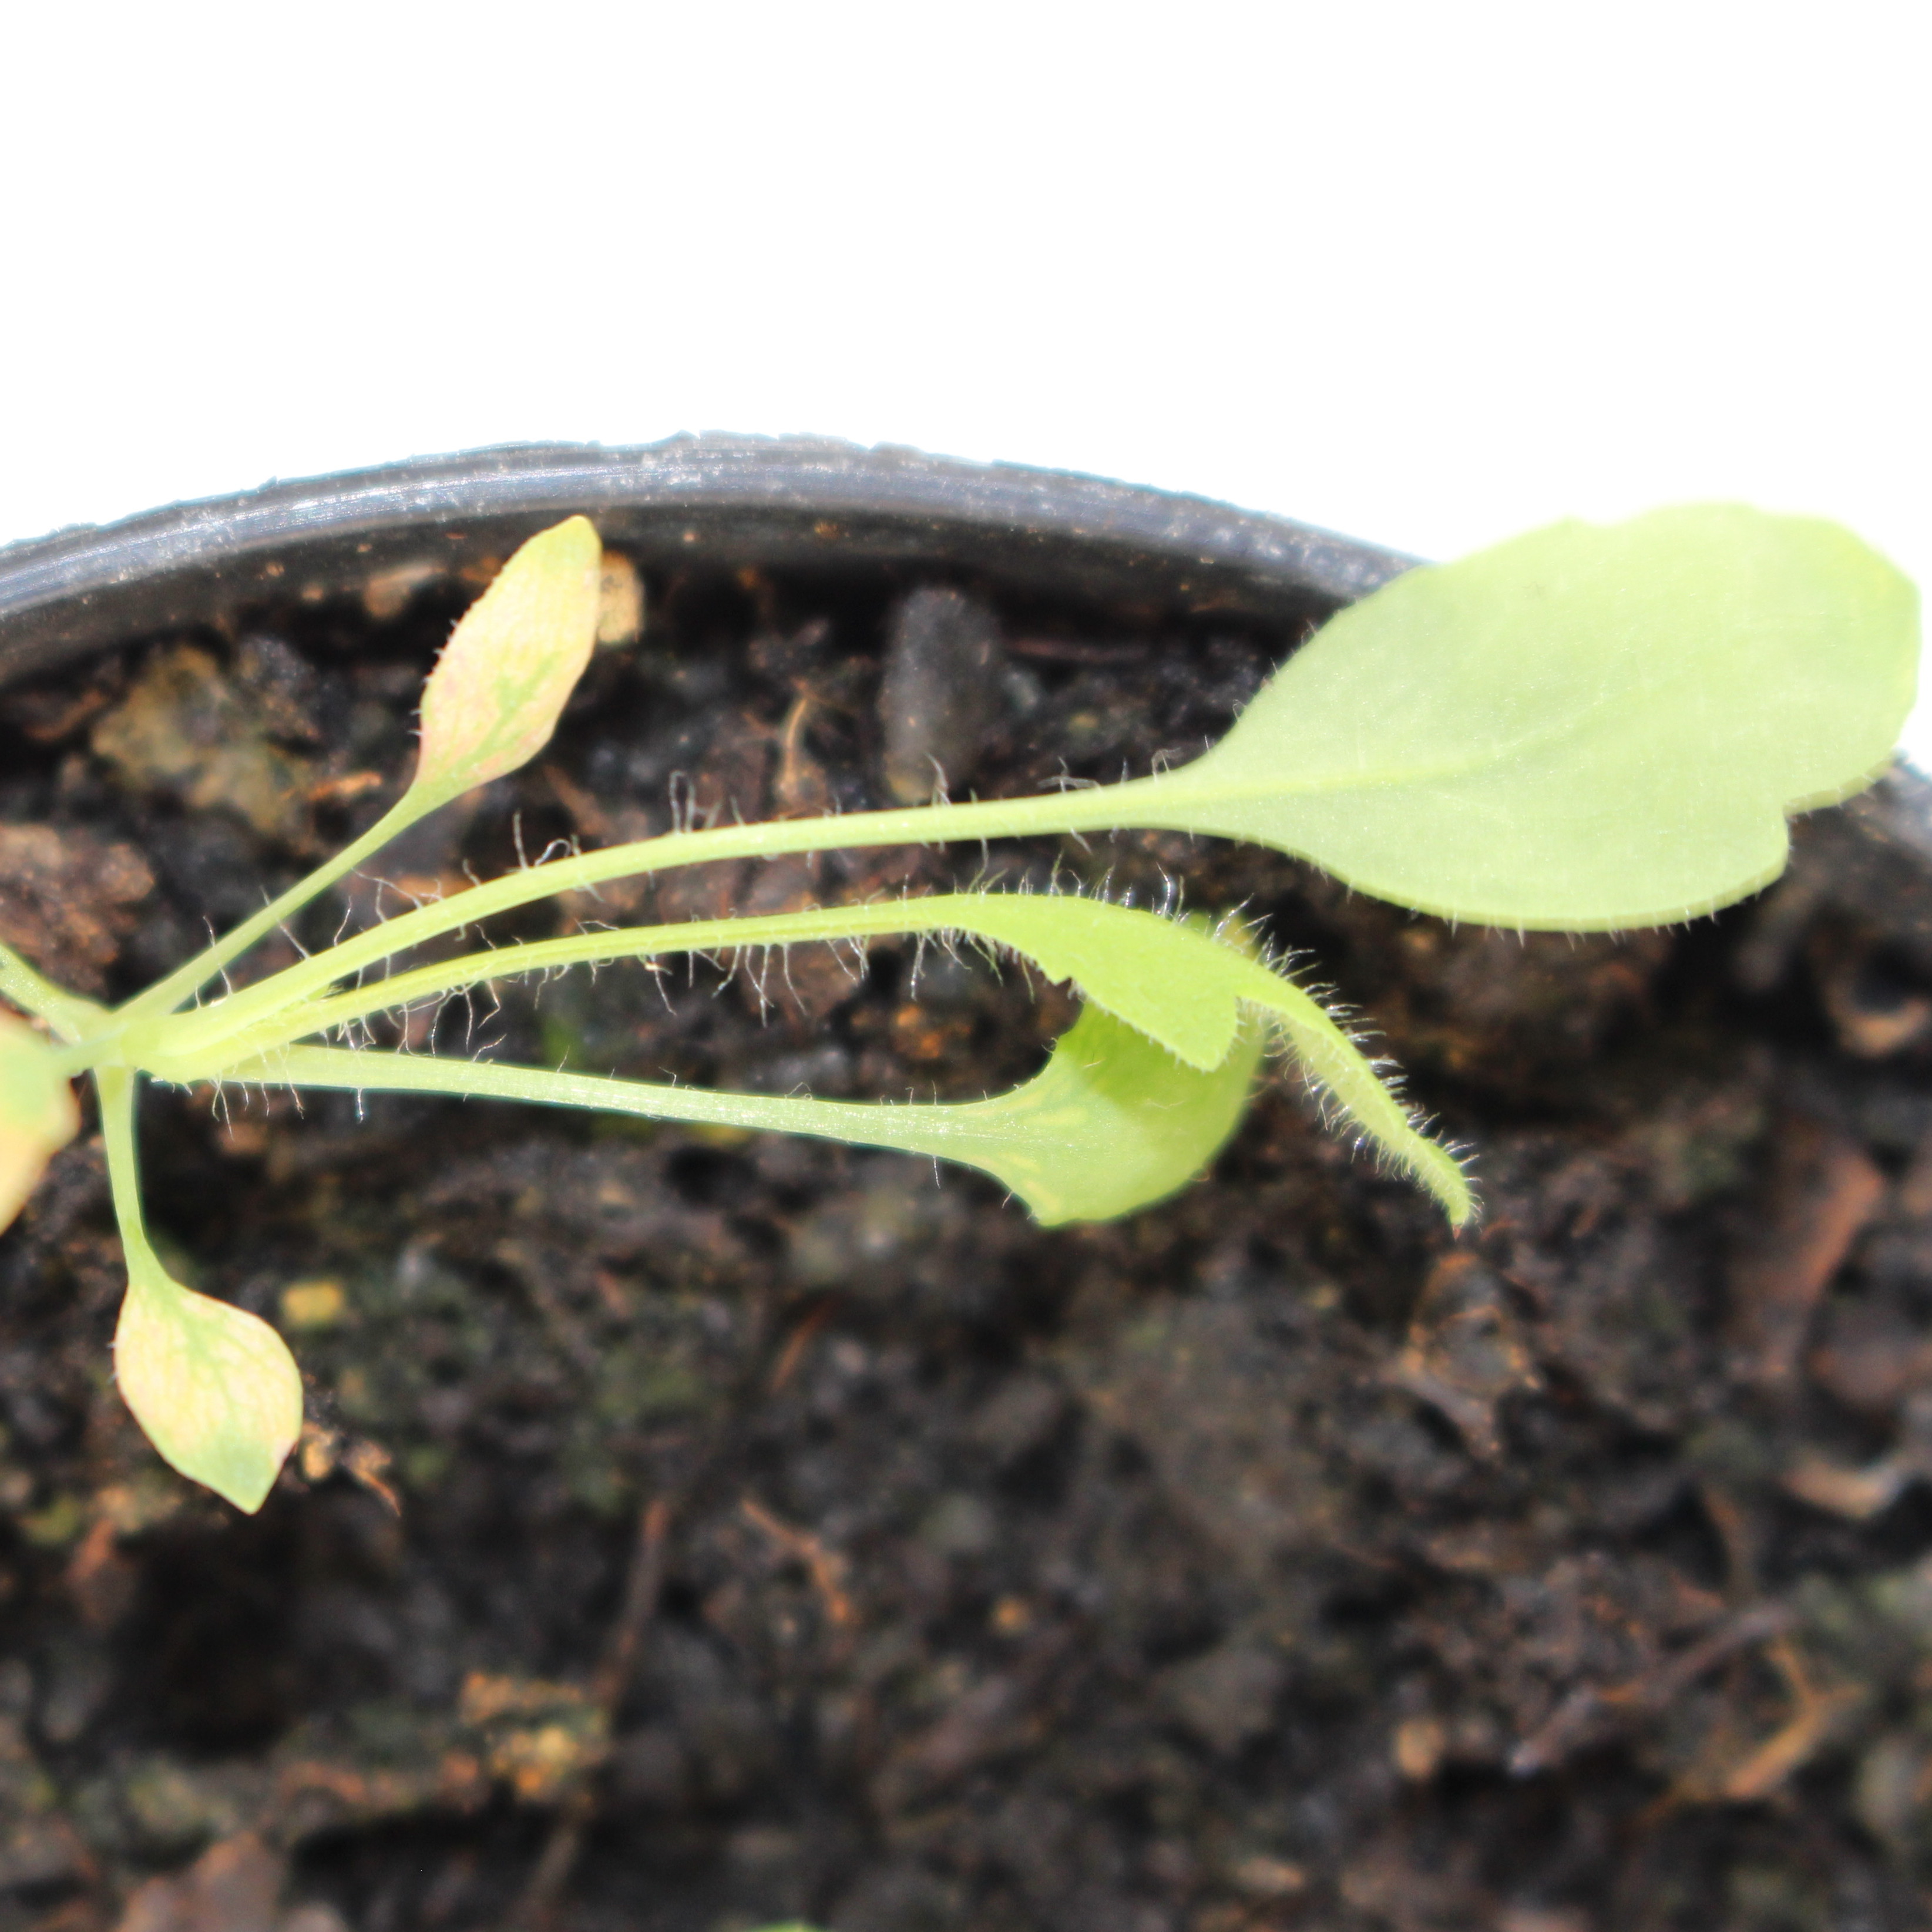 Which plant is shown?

Papaver rhoeas
